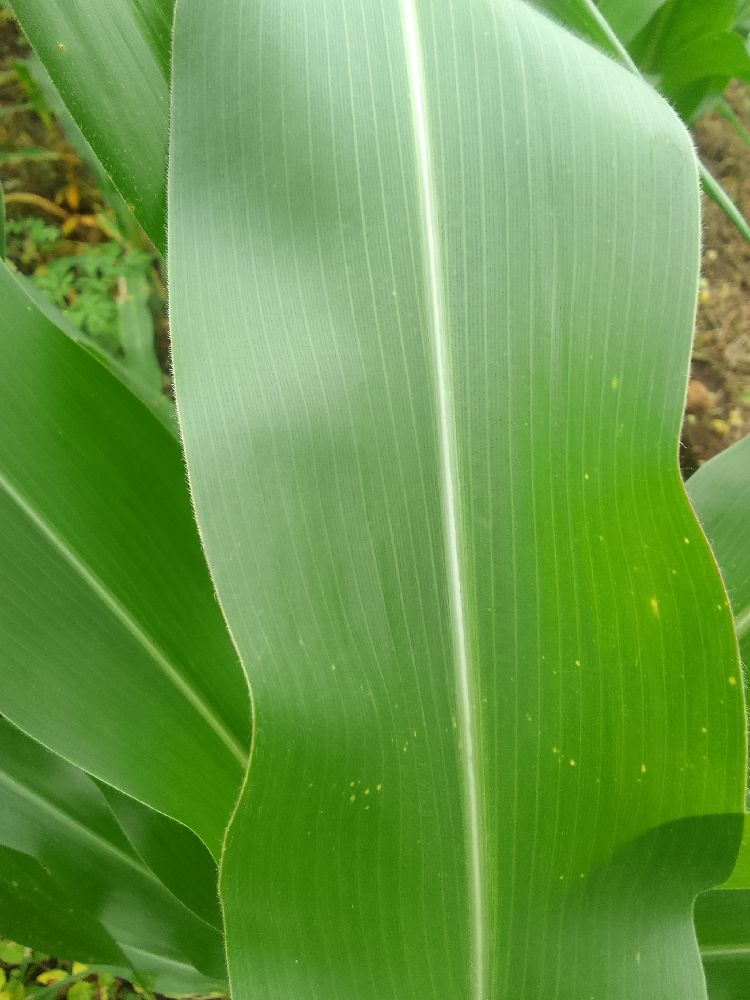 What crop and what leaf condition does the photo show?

maize, healthy
